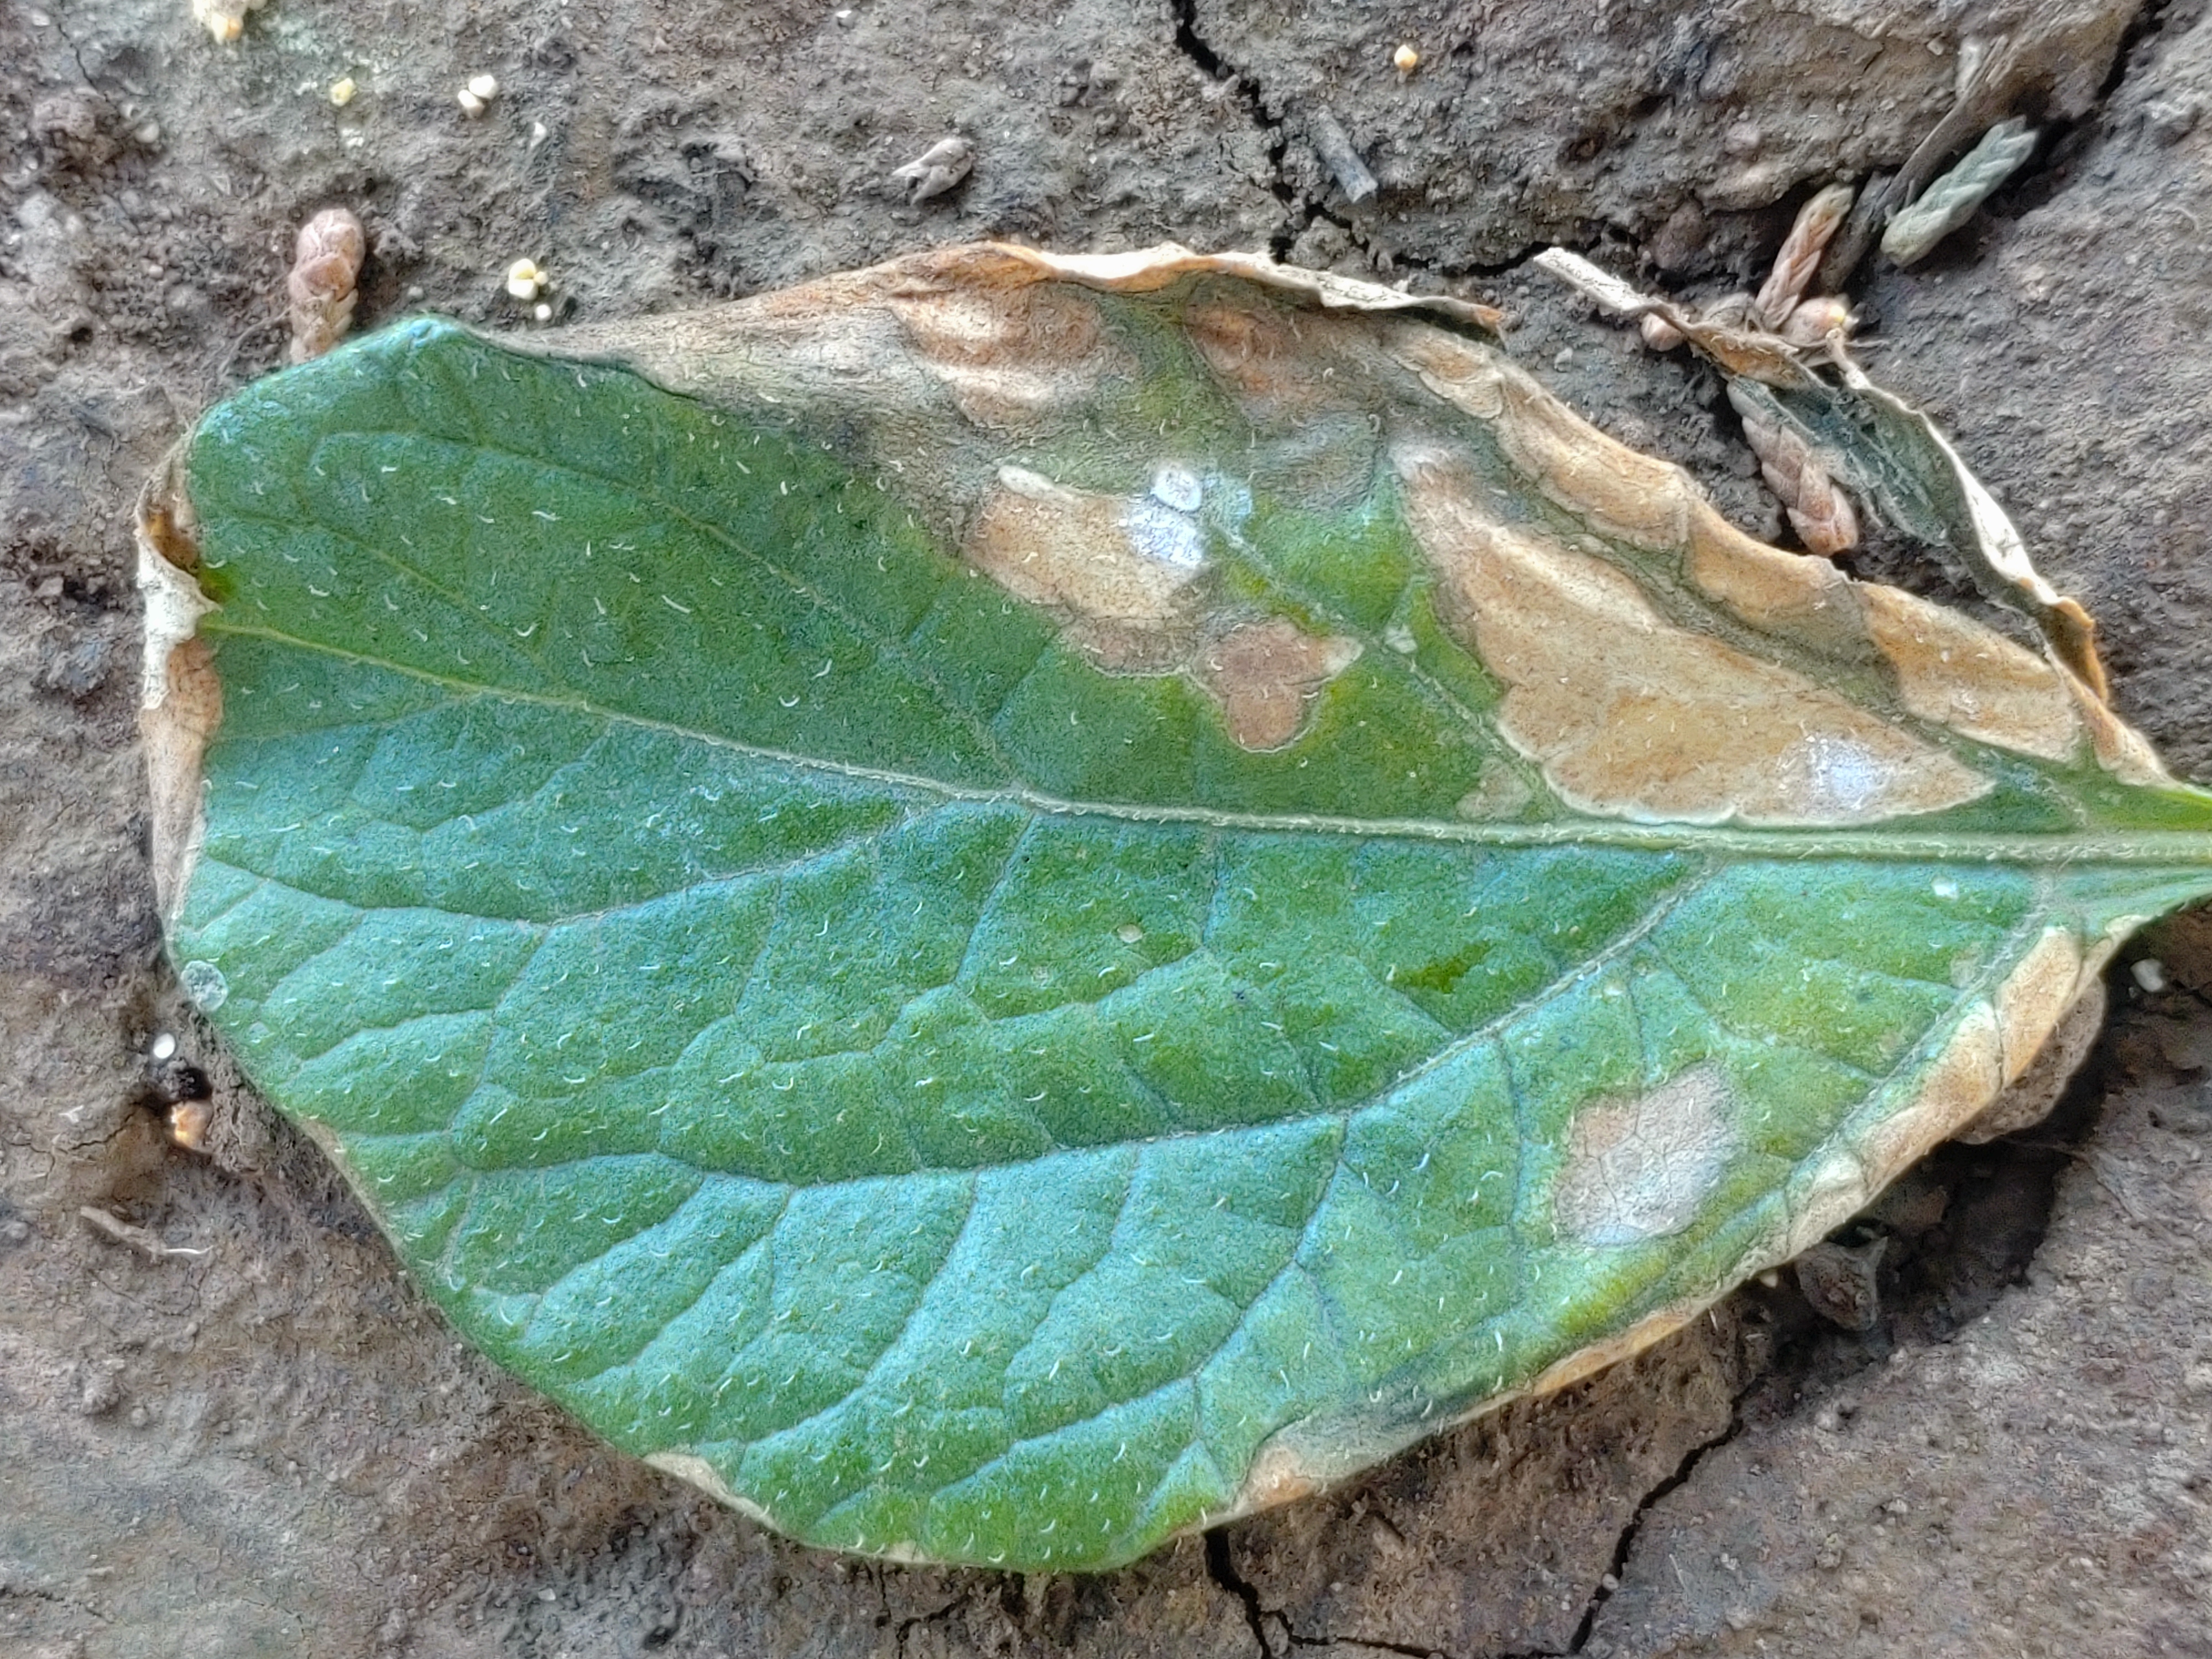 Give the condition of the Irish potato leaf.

early blight
